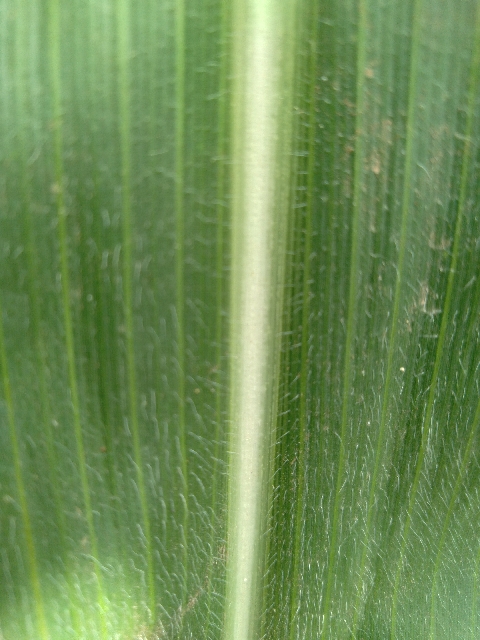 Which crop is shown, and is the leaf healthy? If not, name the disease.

maize, healthy
